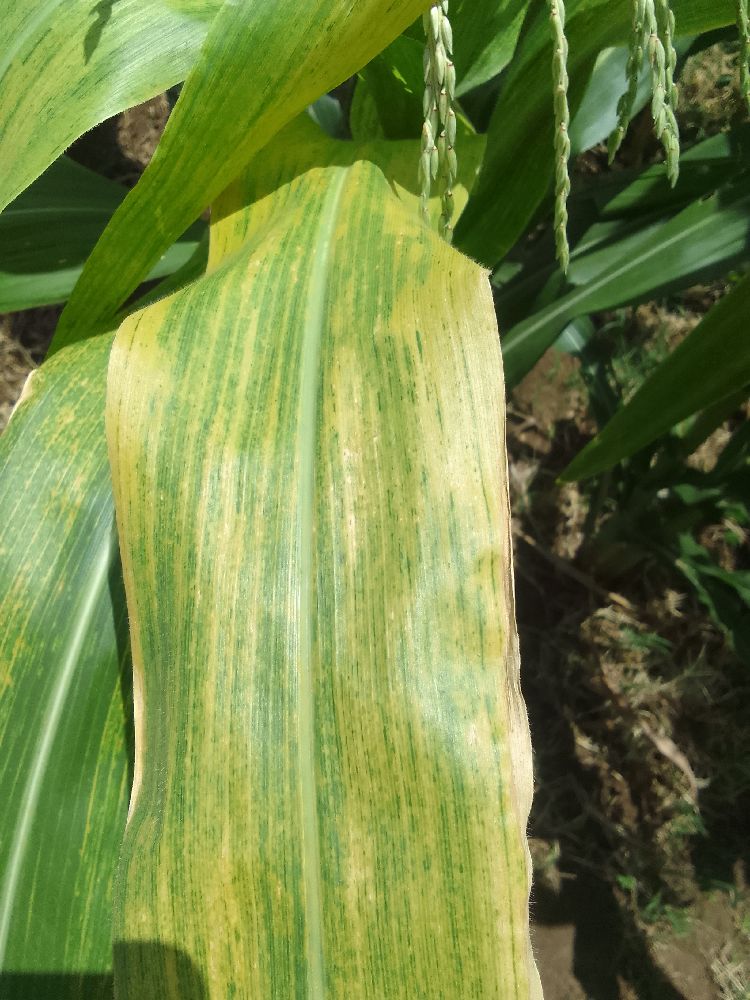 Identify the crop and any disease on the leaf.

maize, maize lethal necrosis
